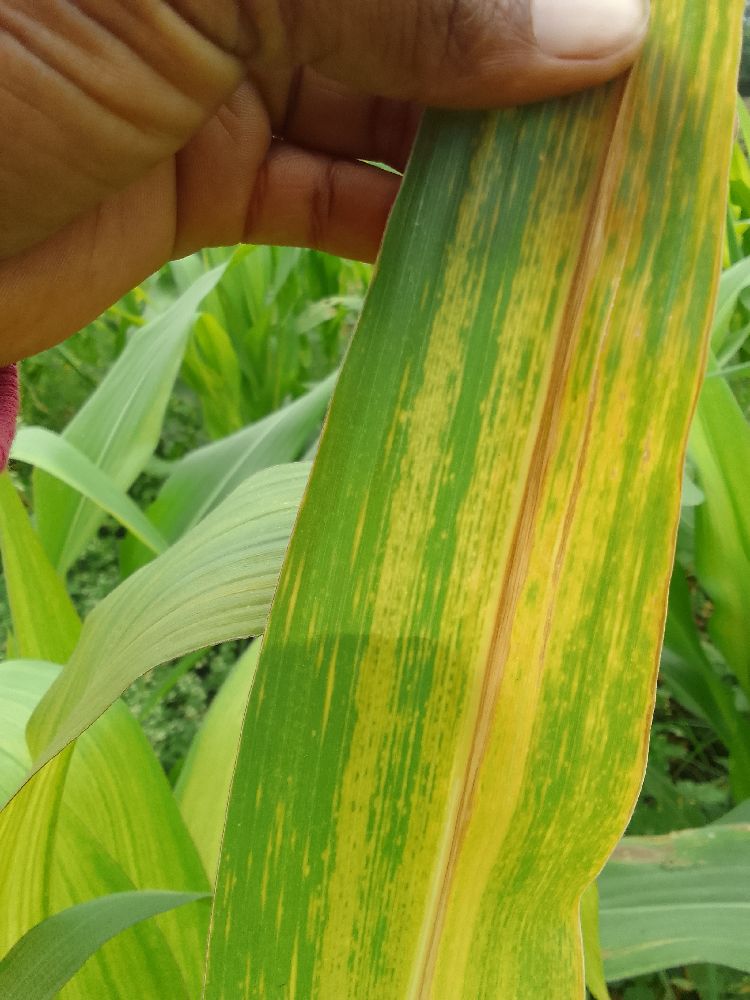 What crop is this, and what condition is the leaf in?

maize, maize lethal necrosis
